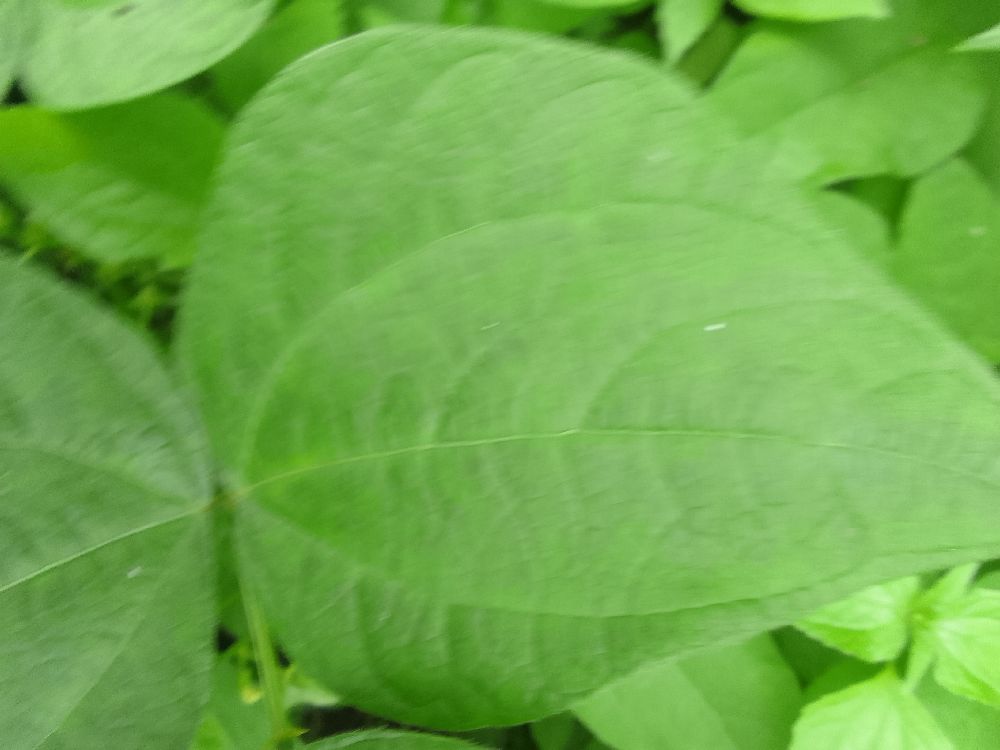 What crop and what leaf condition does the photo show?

common bean, healthy
